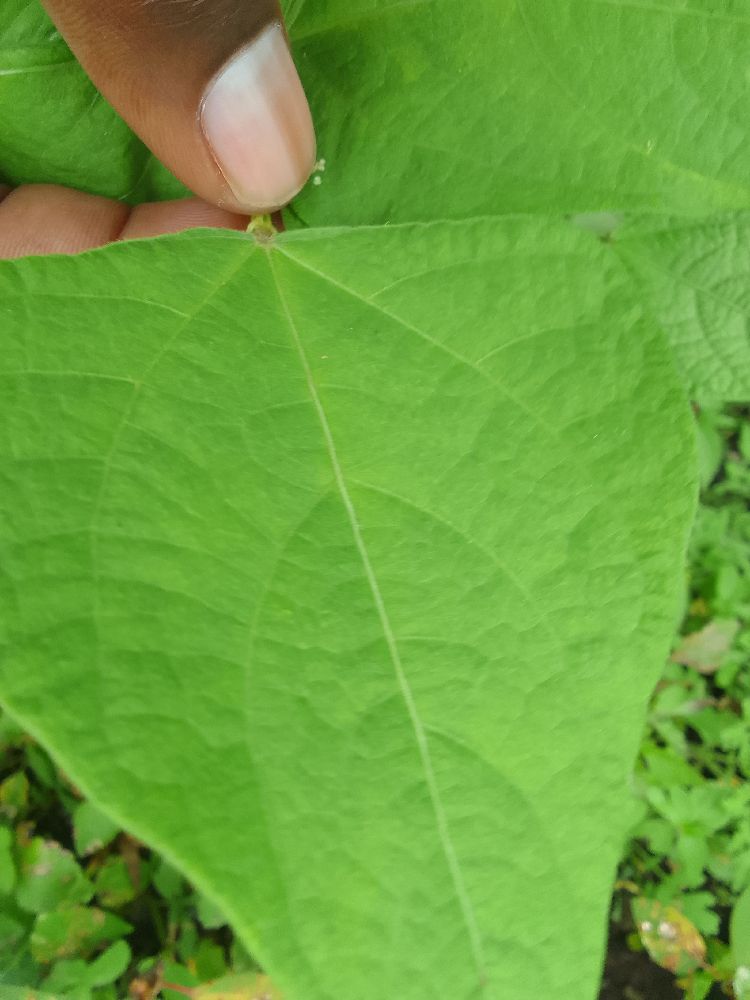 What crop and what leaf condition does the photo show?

common bean, healthy
